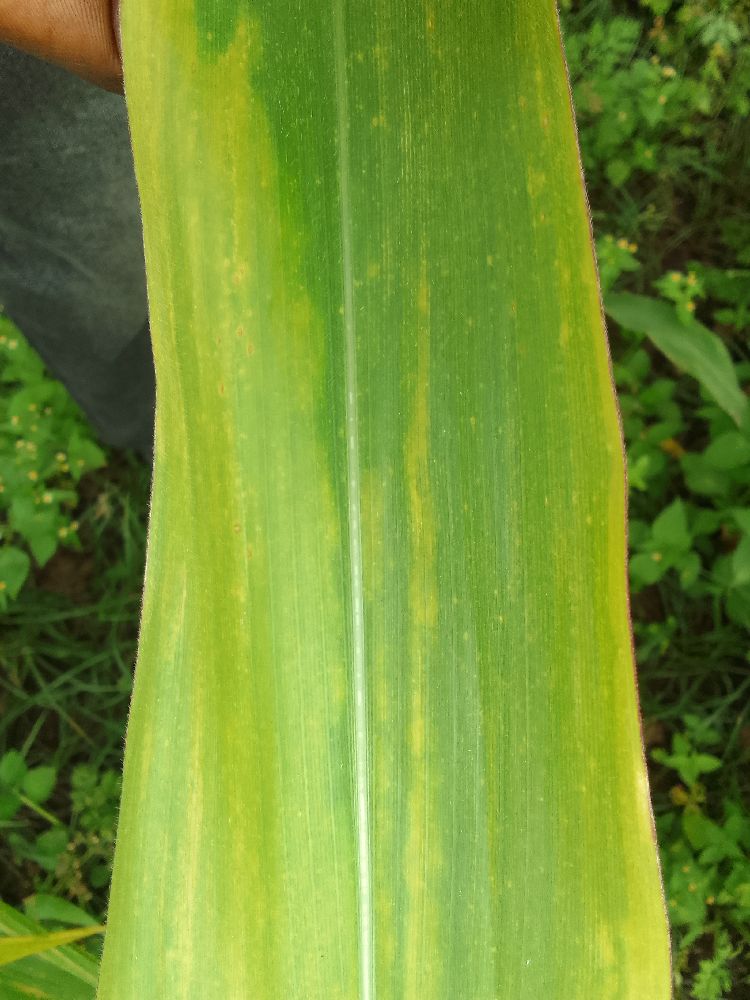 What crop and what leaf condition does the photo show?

maize, maize lethal necrosis
